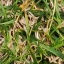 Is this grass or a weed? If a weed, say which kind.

grass
